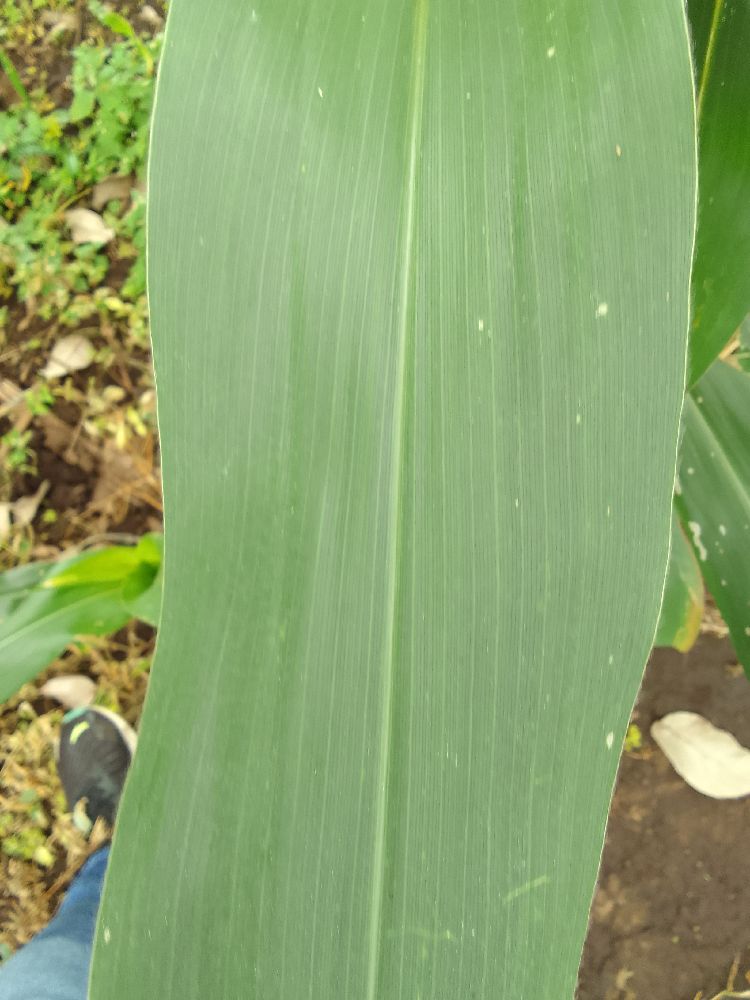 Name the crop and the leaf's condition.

maize, healthy
